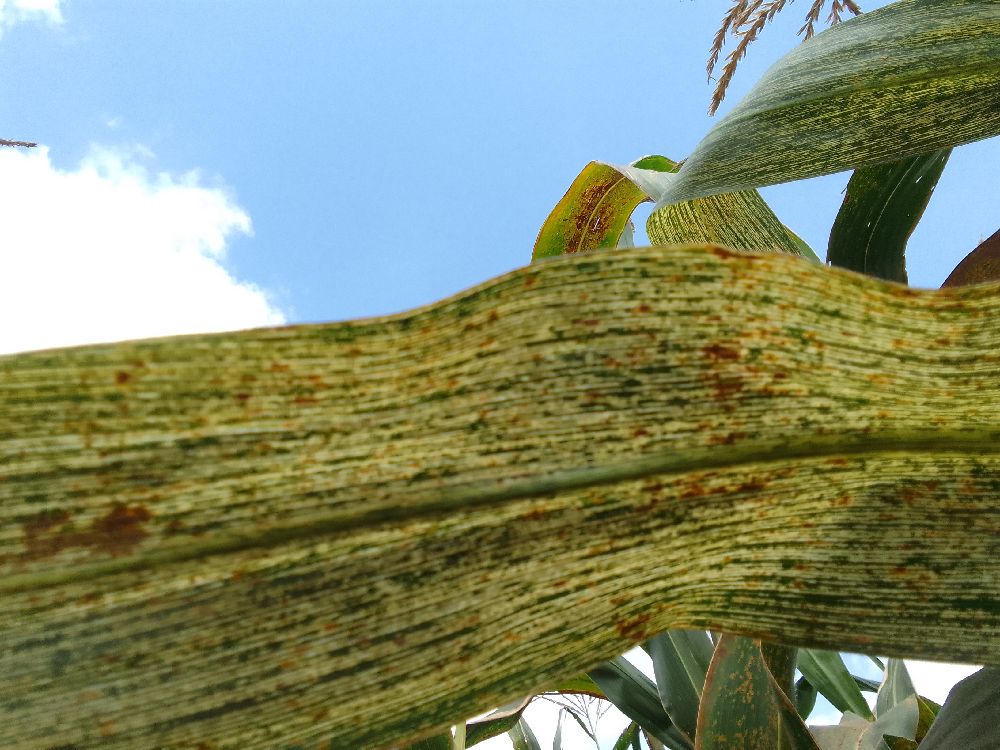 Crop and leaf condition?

maize, maize streak virus
